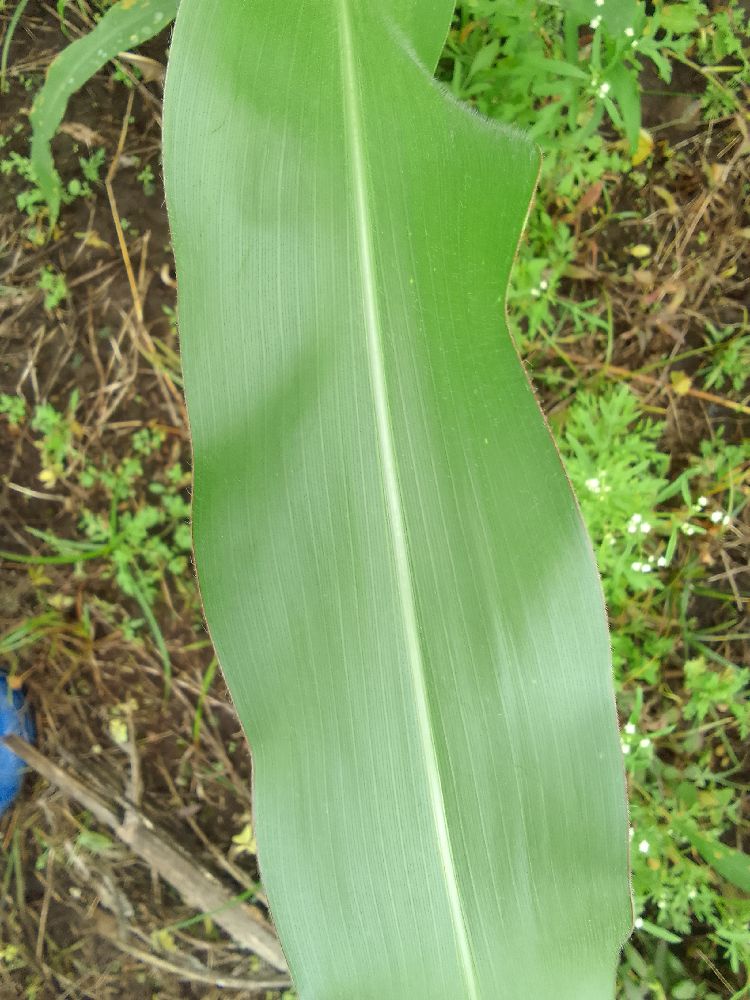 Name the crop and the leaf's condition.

maize, healthy
